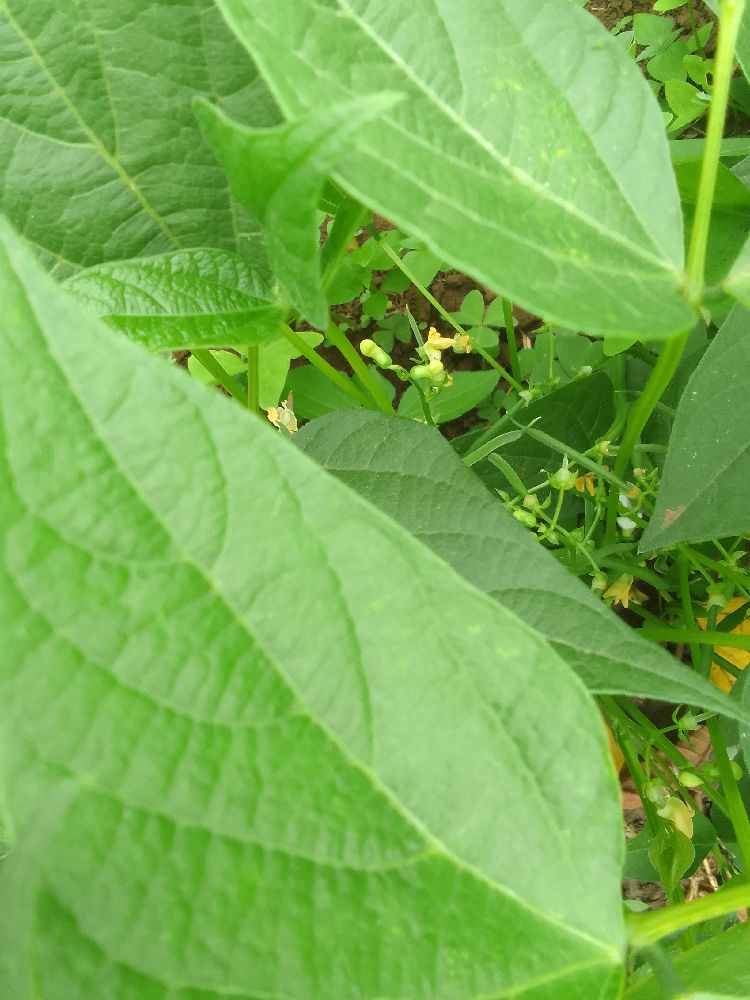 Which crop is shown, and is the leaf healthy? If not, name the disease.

common bean, healthy
